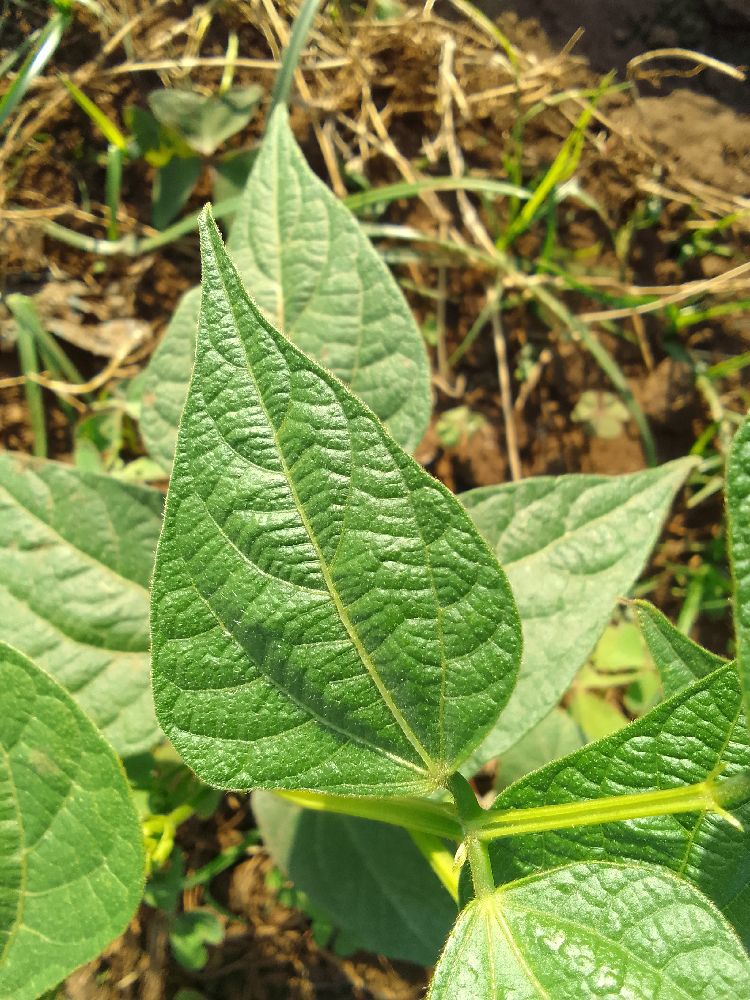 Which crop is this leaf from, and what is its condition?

common bean, healthy
